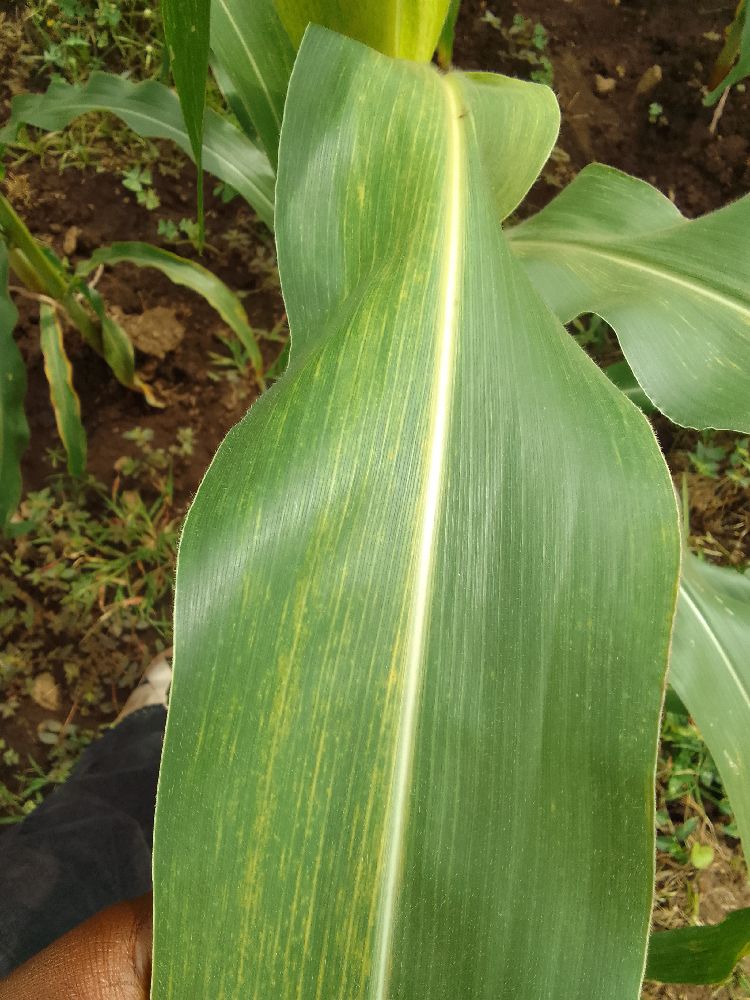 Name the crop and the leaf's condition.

maize, maize lethal necrosis
